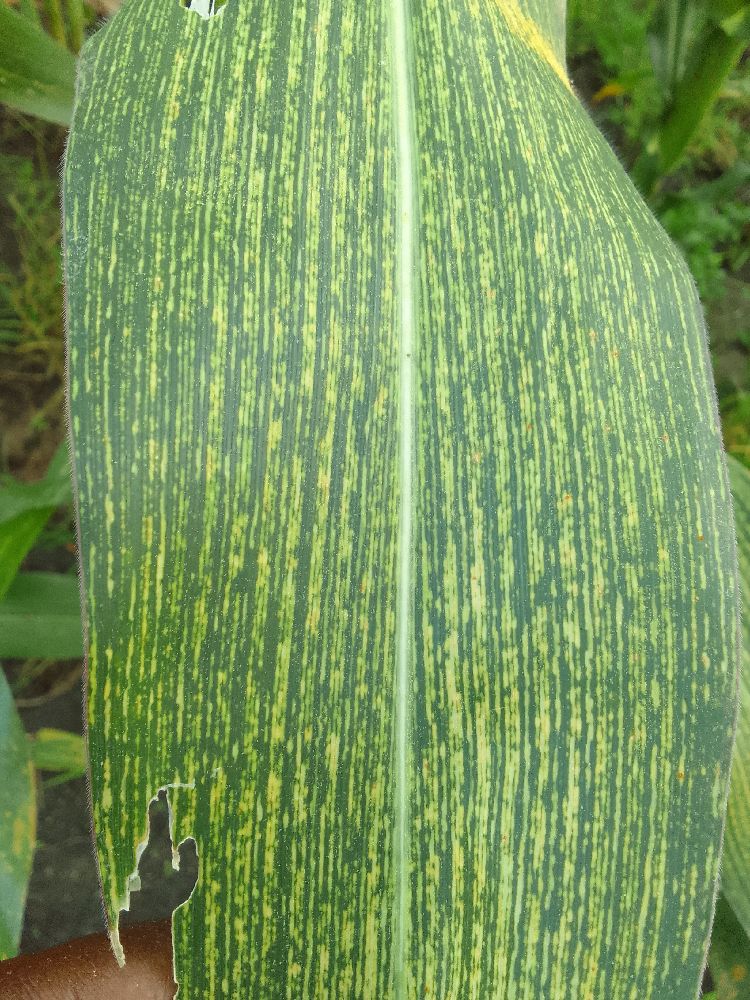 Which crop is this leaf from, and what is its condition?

maize, maize streak virus
